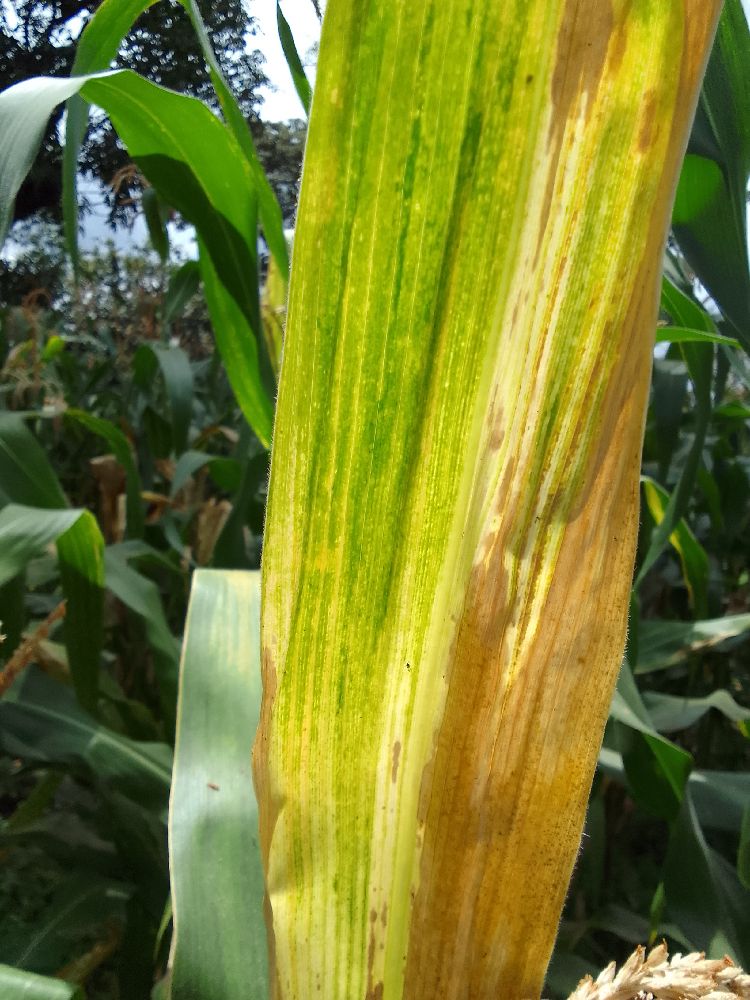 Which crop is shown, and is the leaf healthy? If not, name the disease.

maize, maize lethal necrosis
